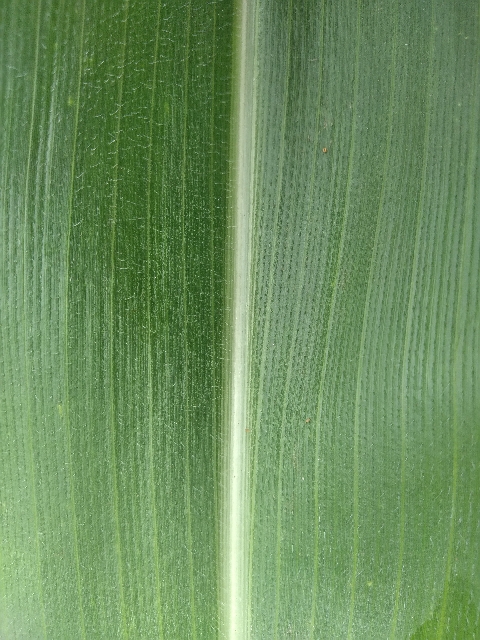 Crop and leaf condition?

maize, healthy
